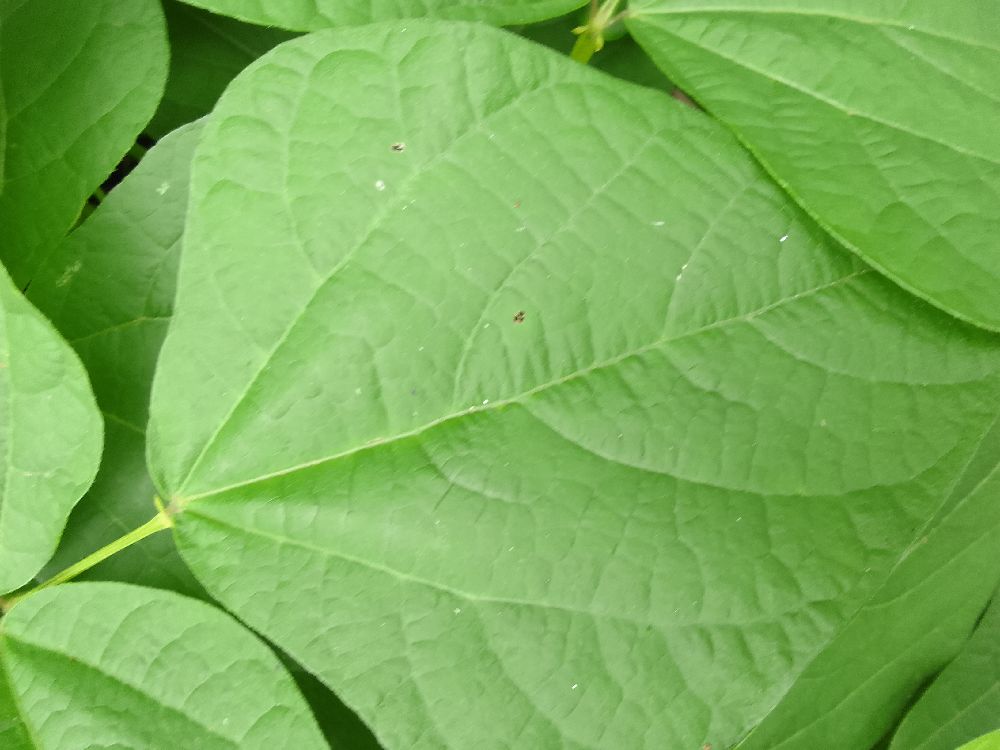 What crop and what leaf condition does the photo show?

common bean, healthy
